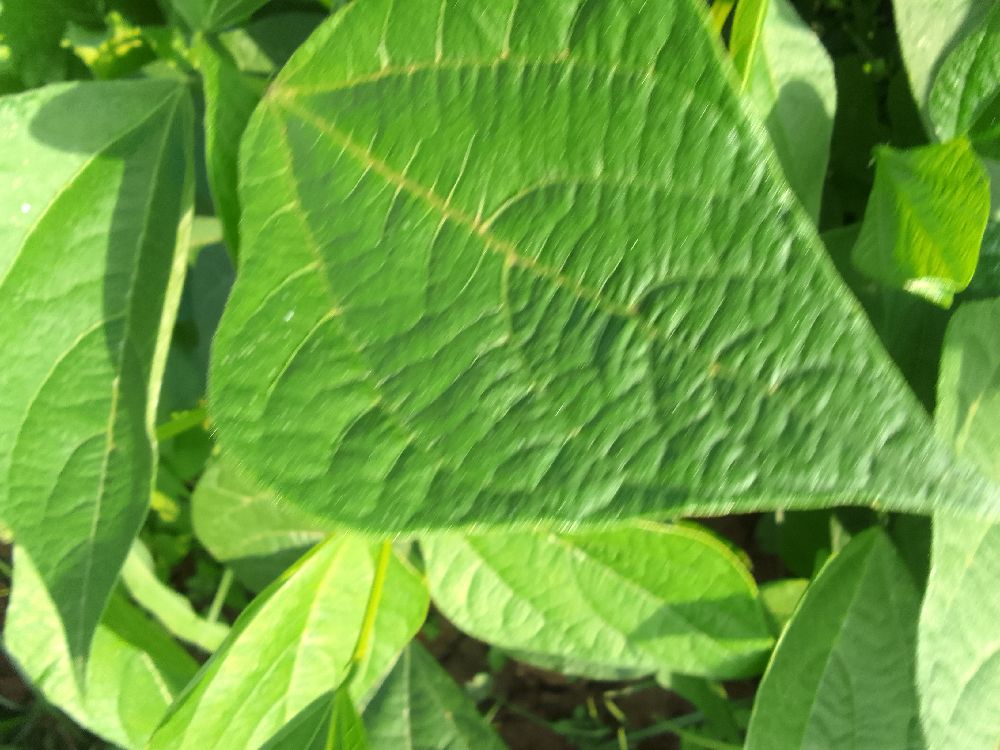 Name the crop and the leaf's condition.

common bean, healthy
